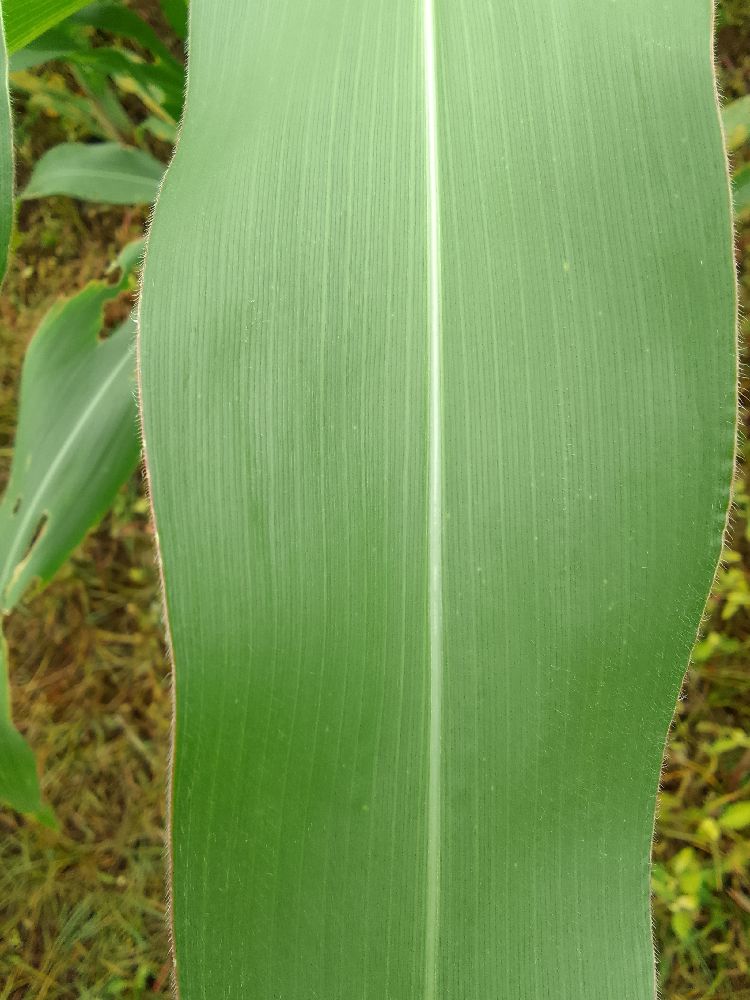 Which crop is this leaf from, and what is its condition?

maize, healthy
